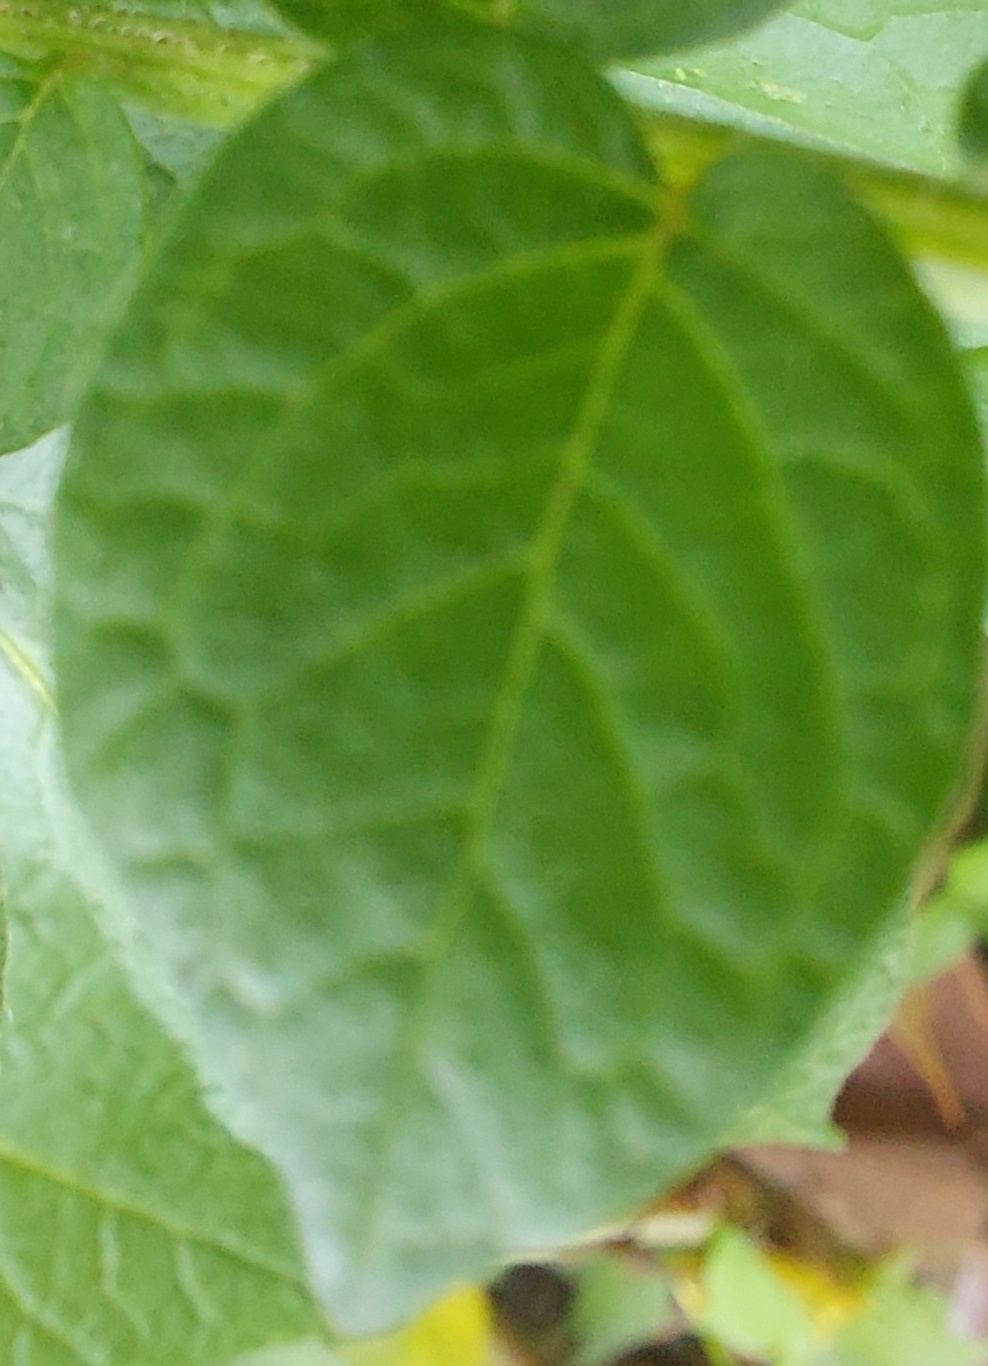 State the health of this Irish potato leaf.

healthy
